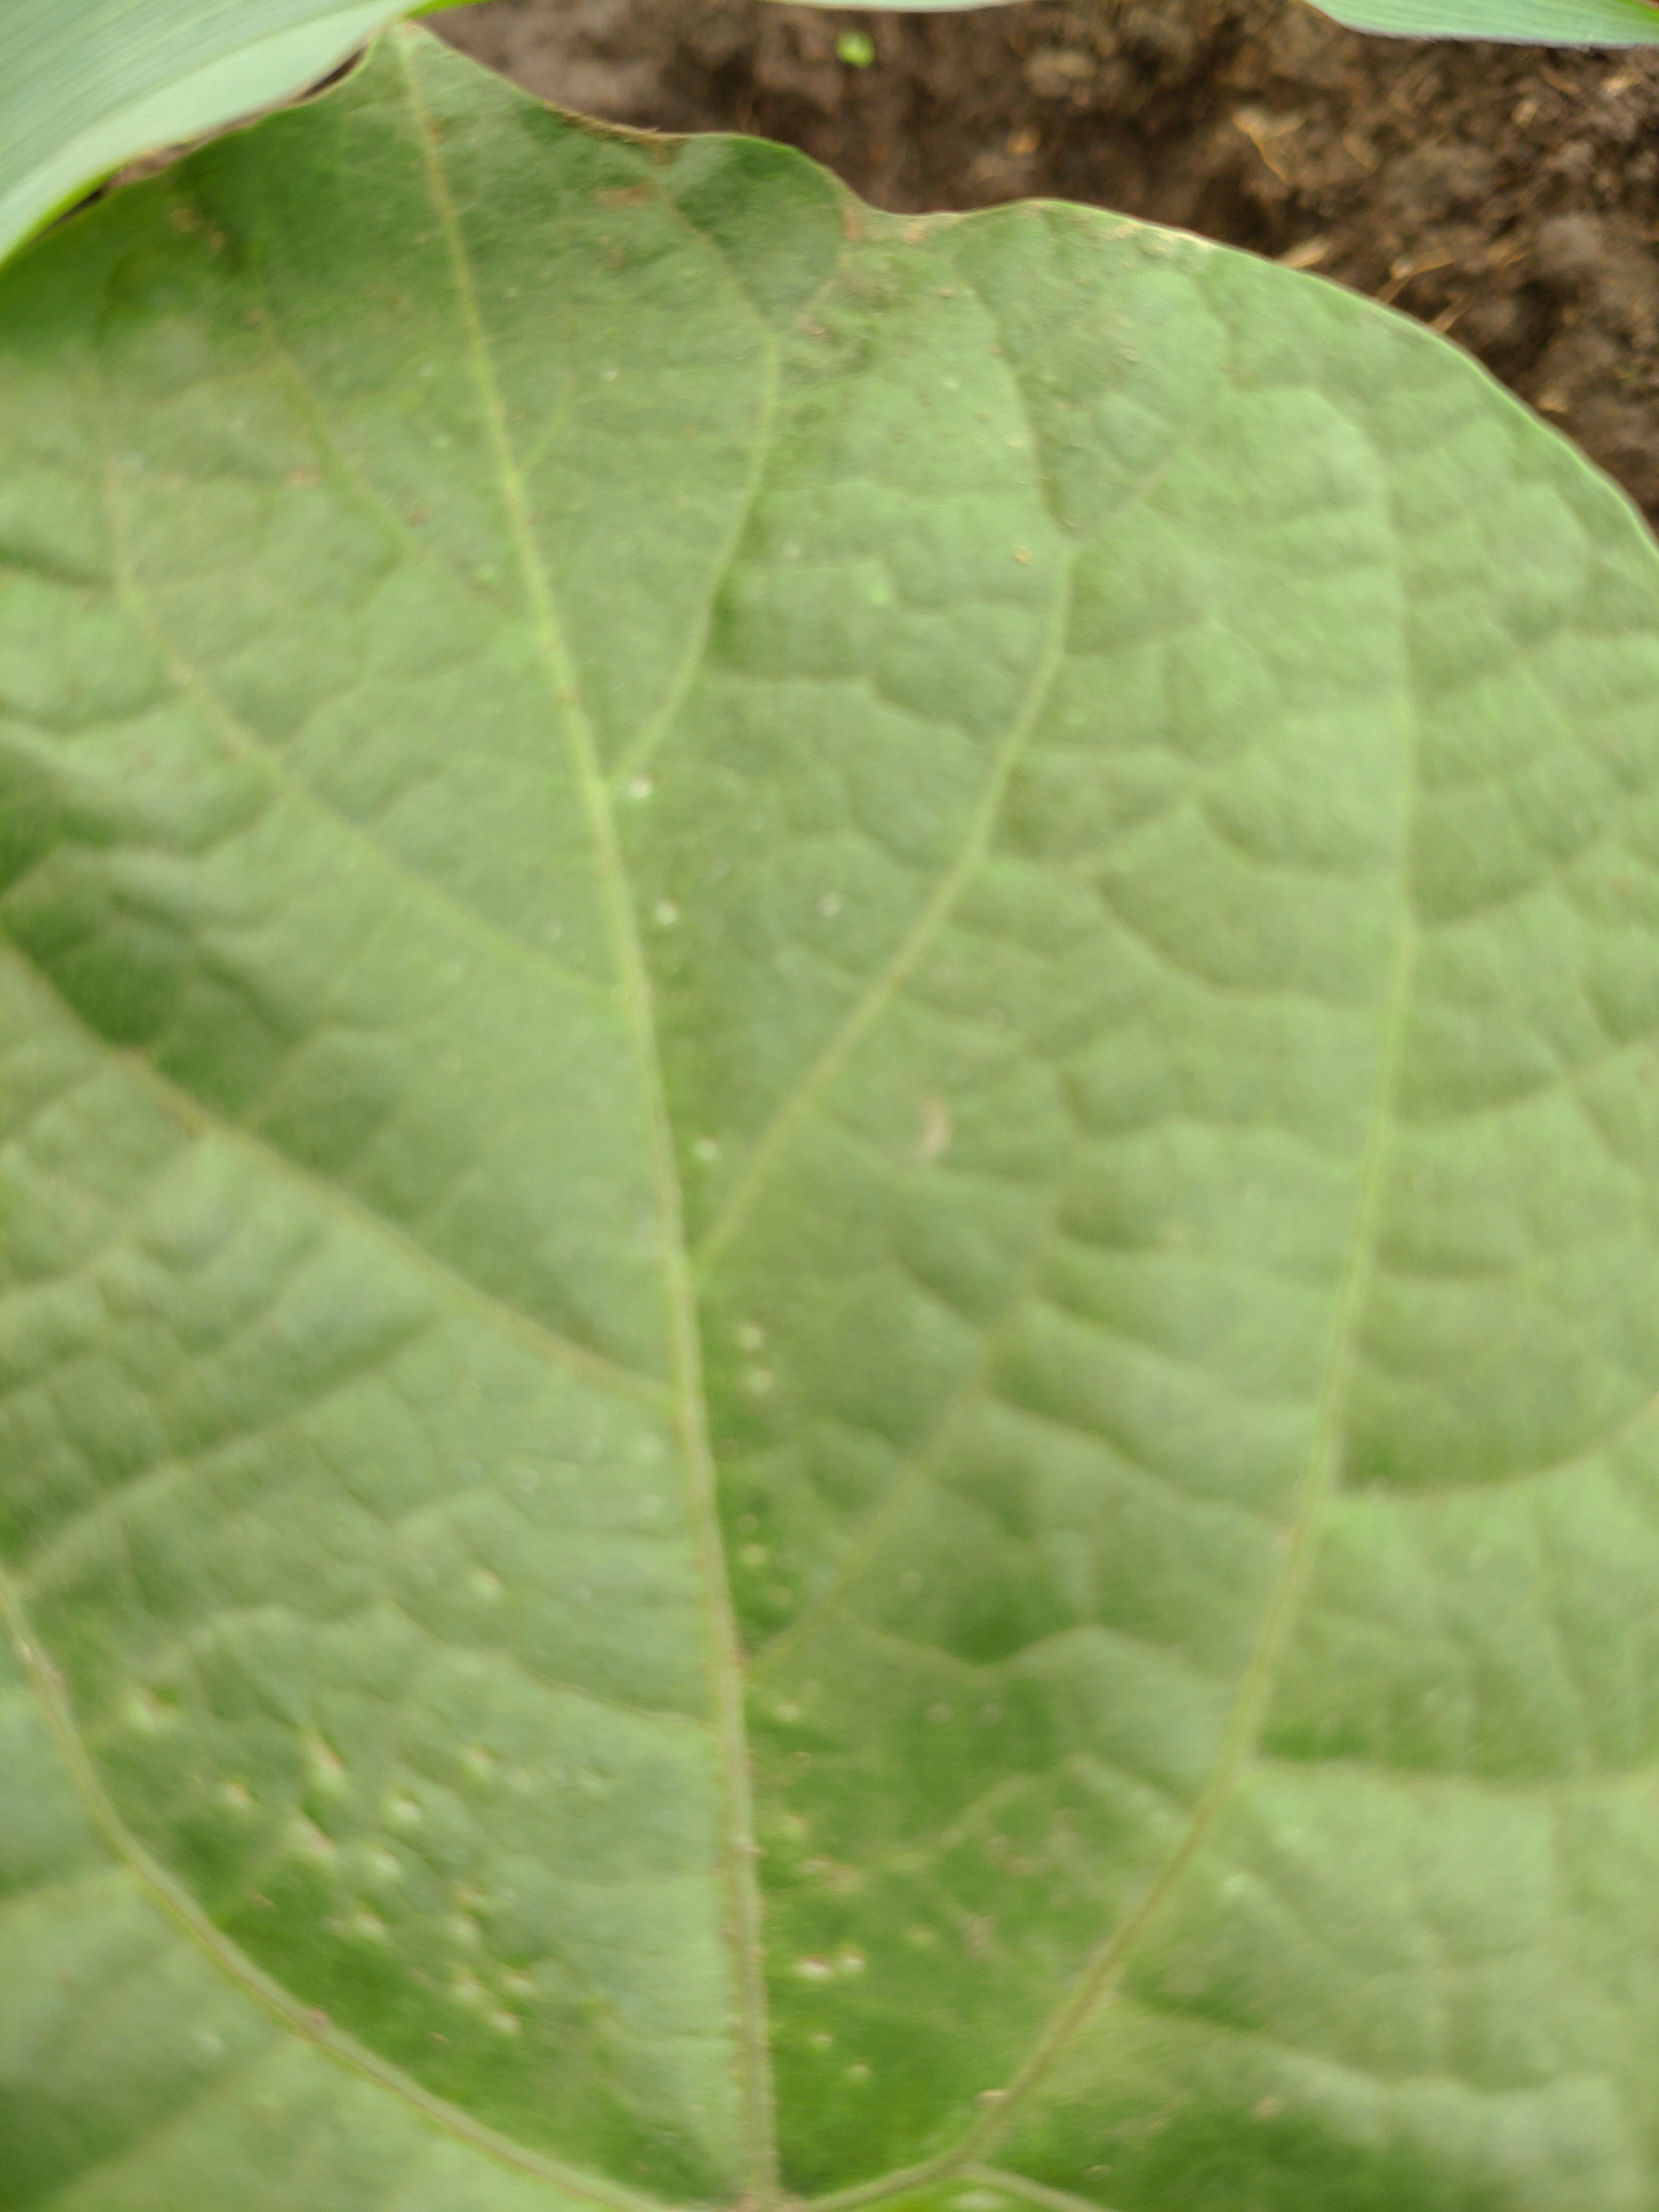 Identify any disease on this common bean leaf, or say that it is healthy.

healthy
